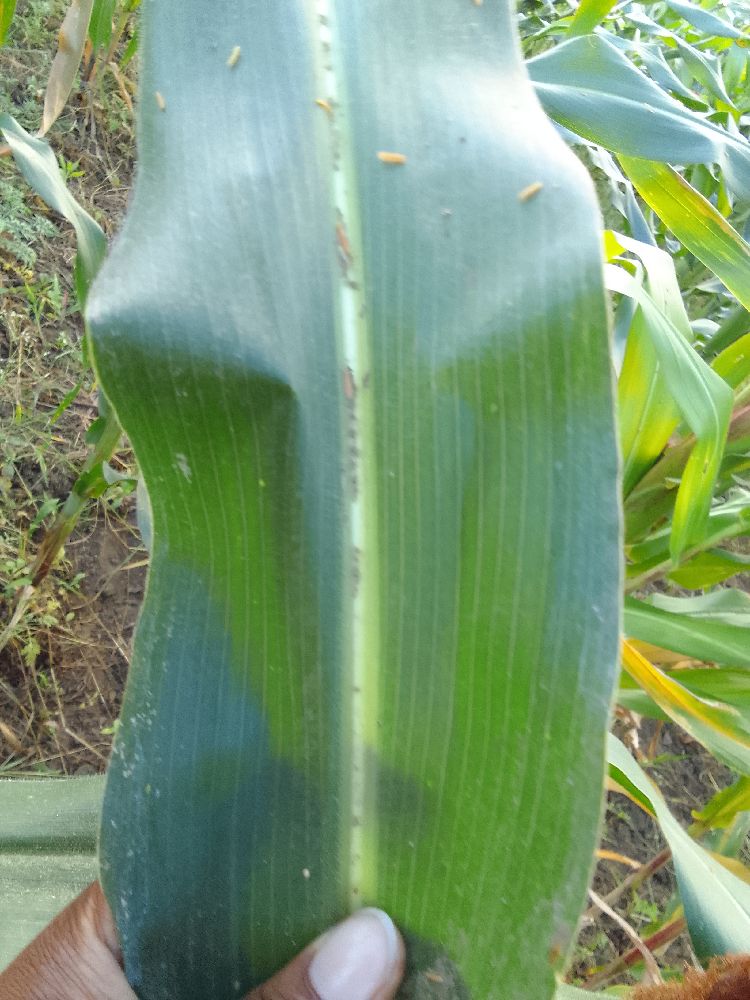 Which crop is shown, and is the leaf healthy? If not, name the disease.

maize, healthy
